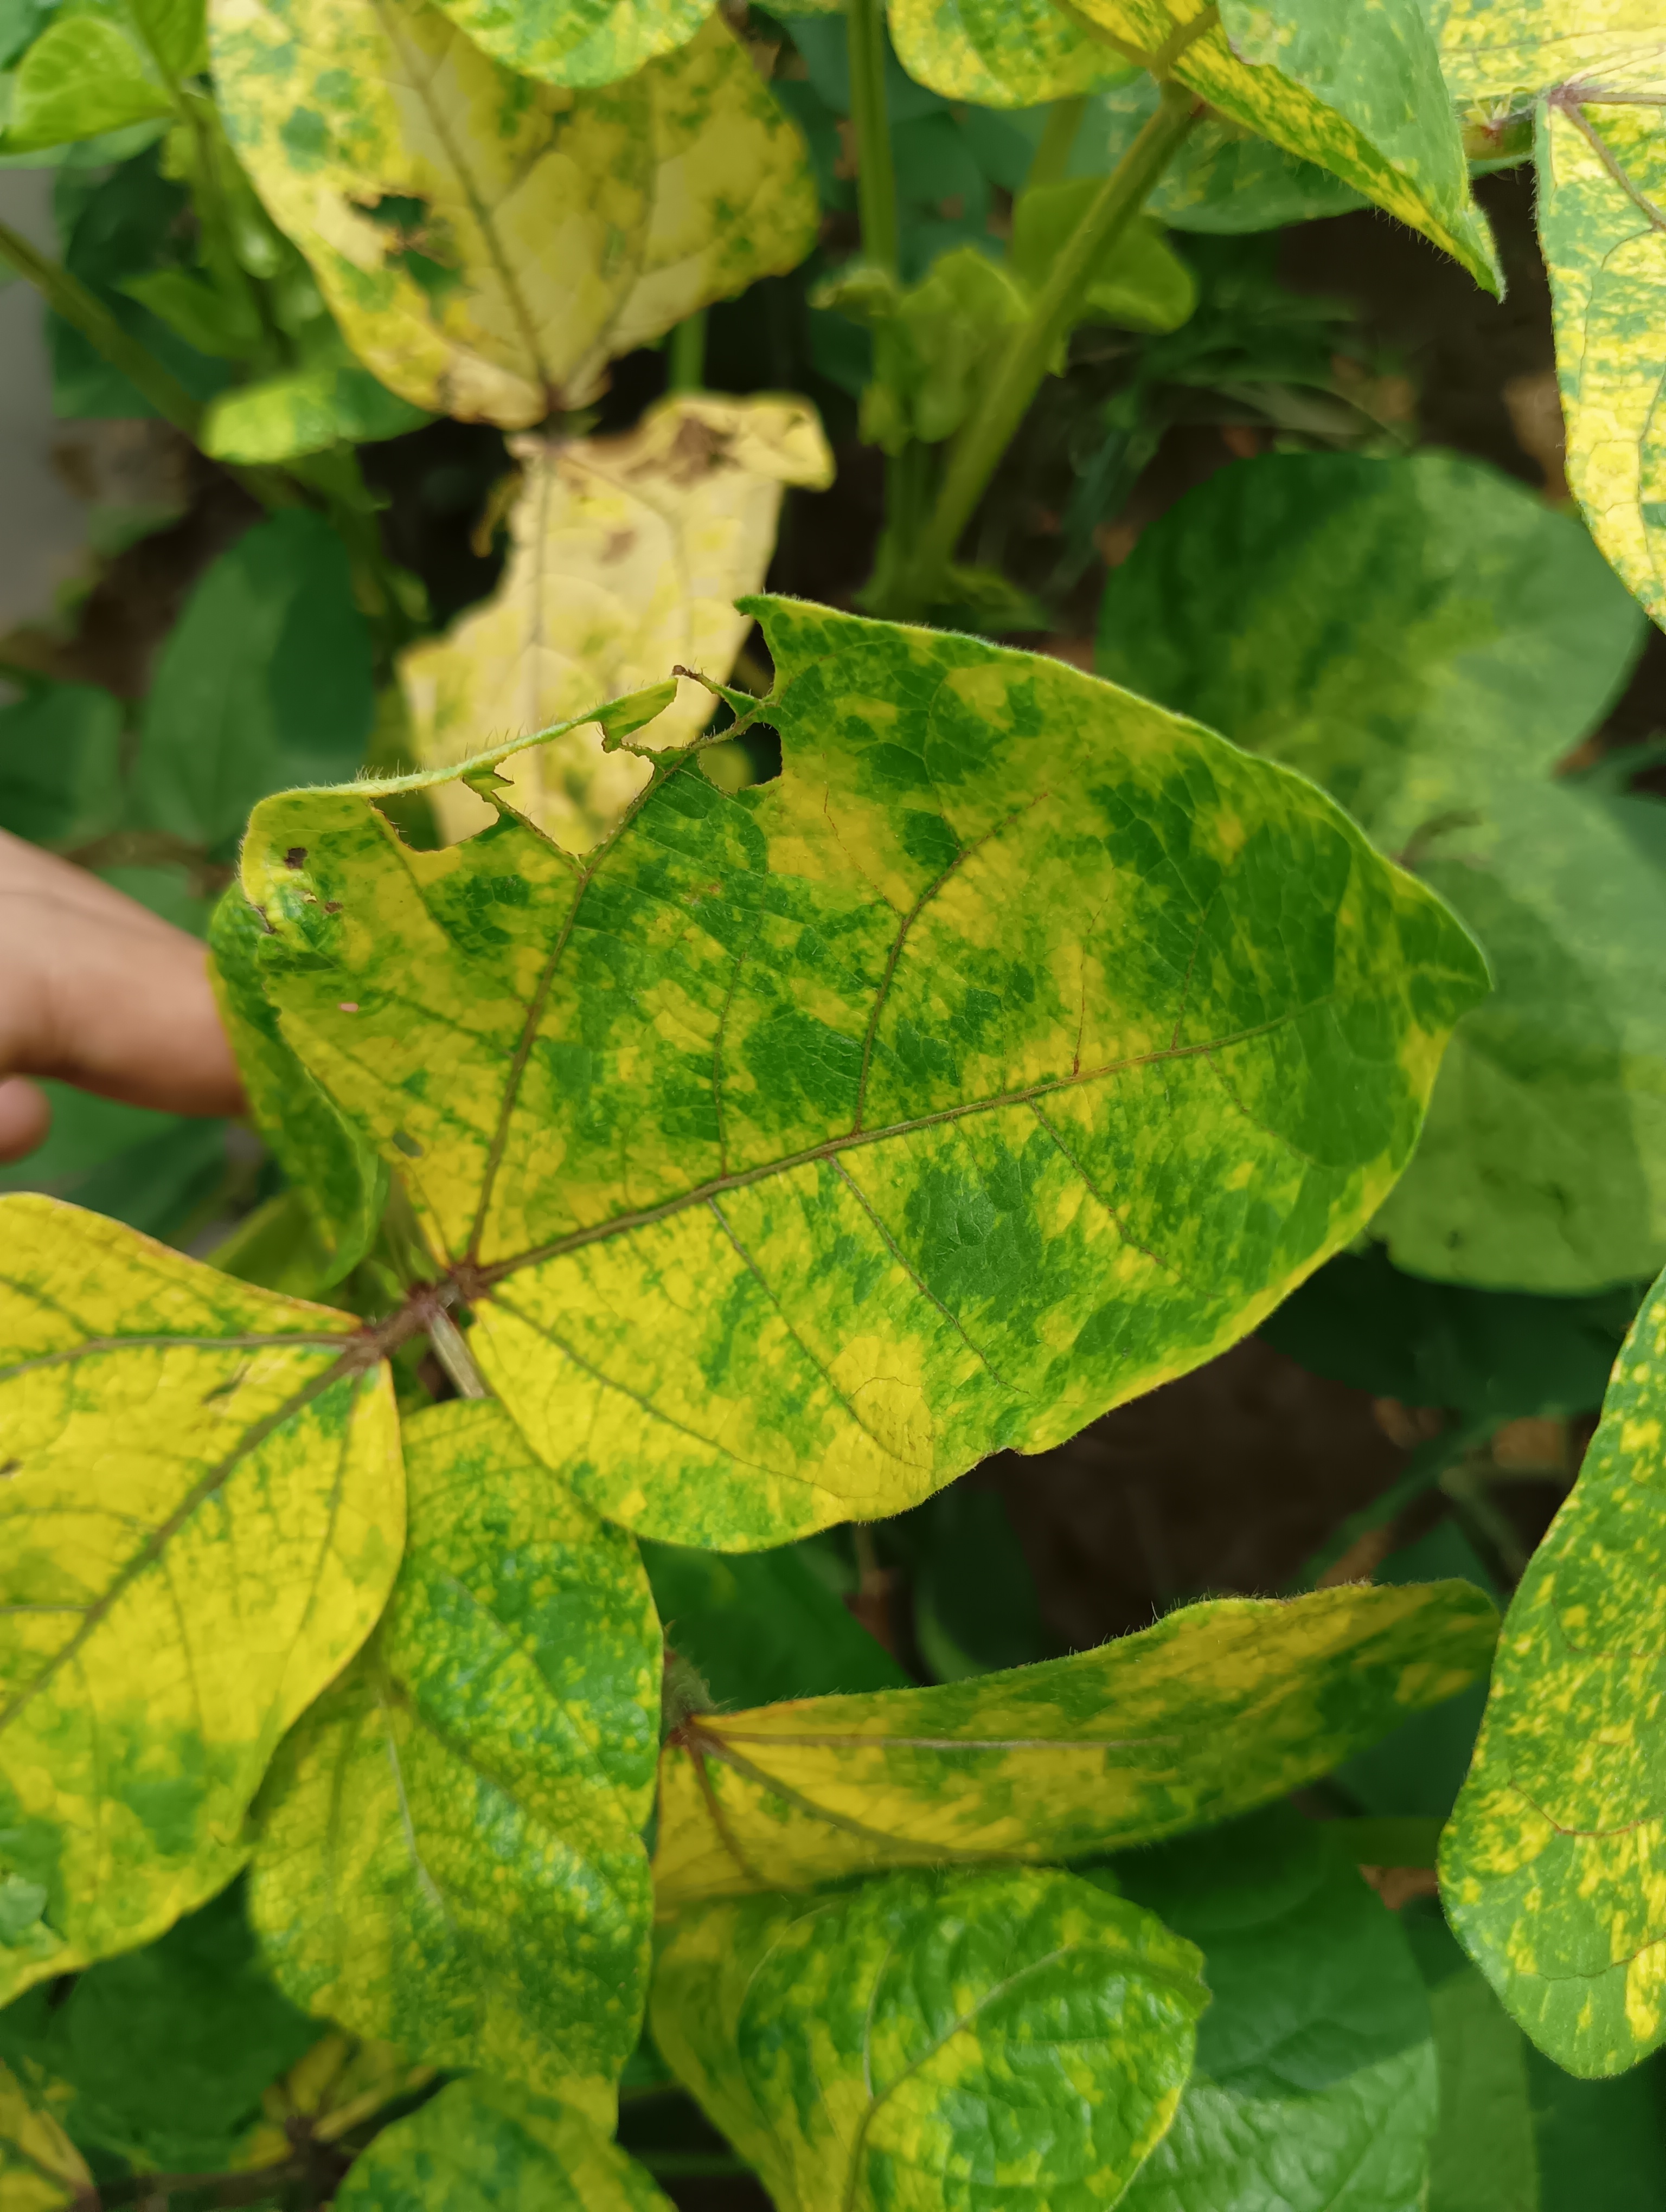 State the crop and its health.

mungbean, yellow mosaic
